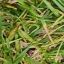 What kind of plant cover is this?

grass
